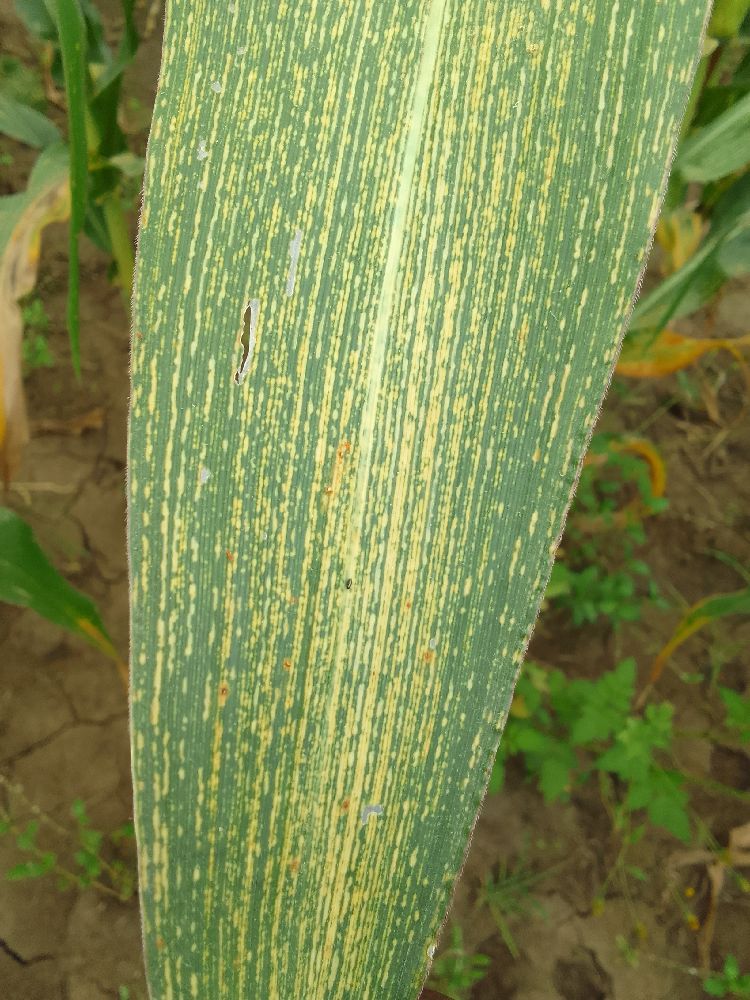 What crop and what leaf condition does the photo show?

maize, maize streak virus
